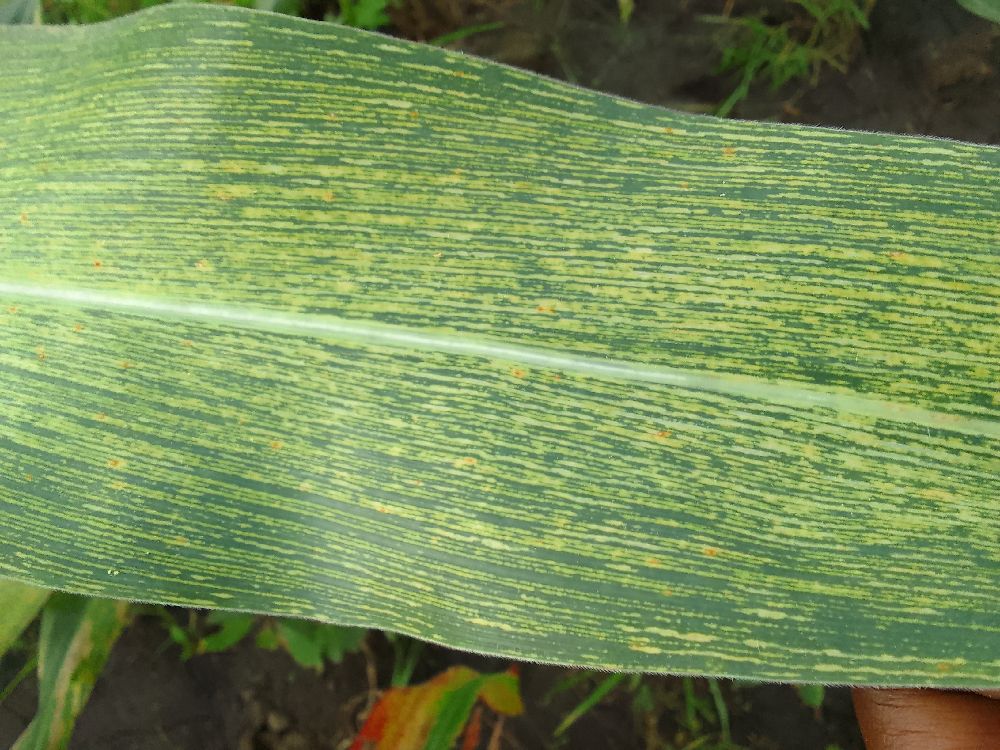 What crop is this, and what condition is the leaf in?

maize, maize streak virus
